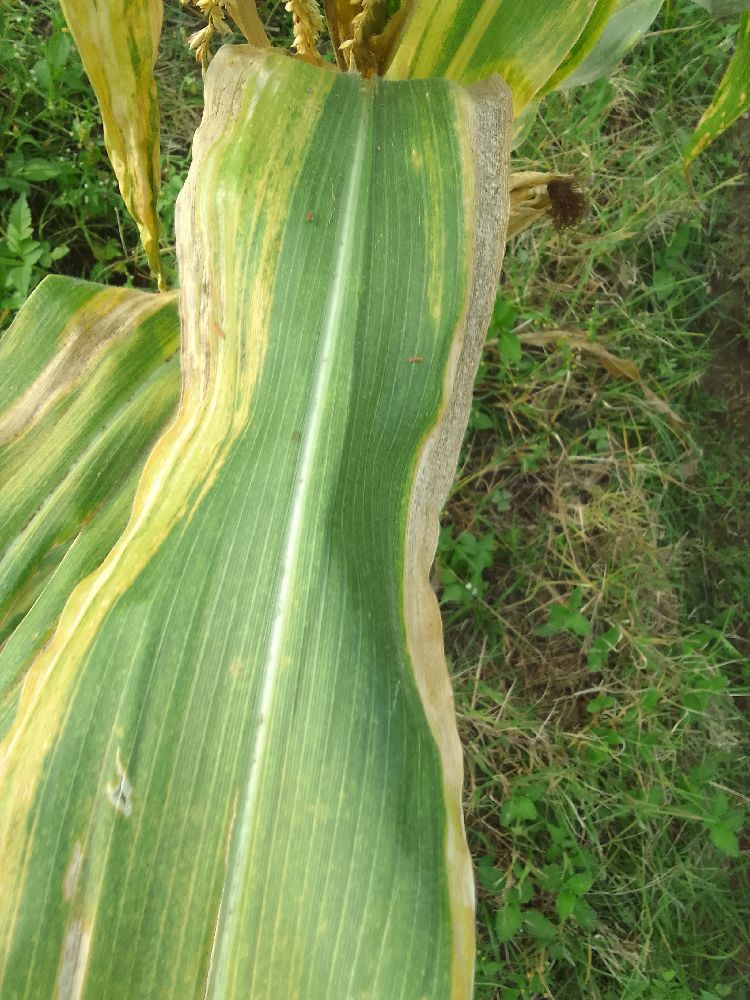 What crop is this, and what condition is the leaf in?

maize, maize lethal necrosis
